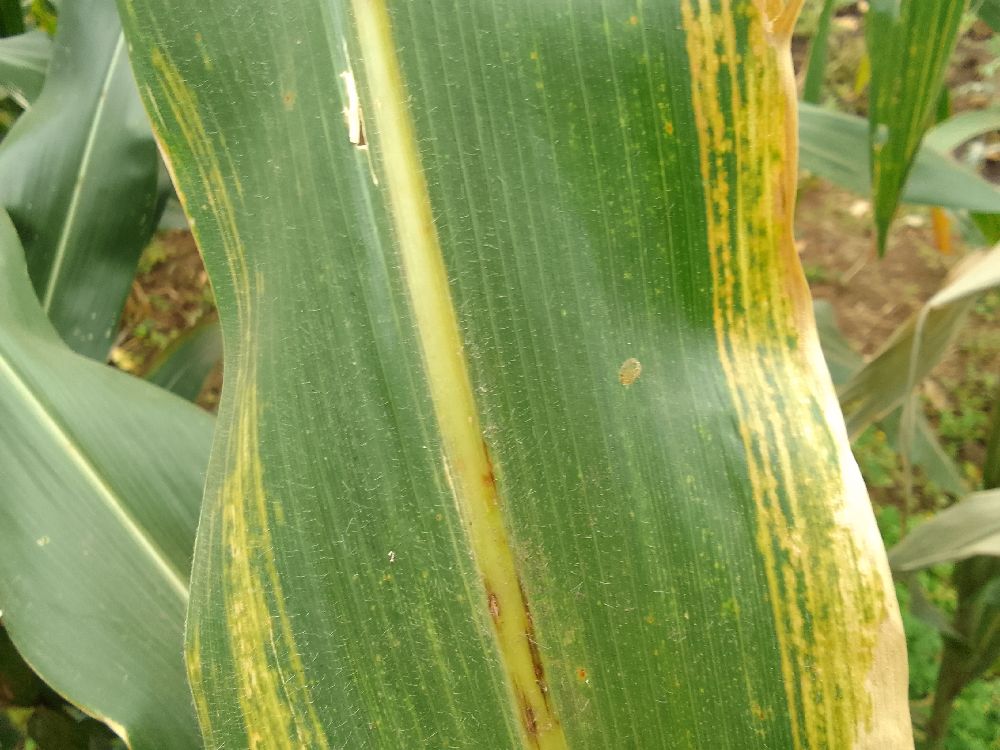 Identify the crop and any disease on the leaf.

maize, maize lethal necrosis
